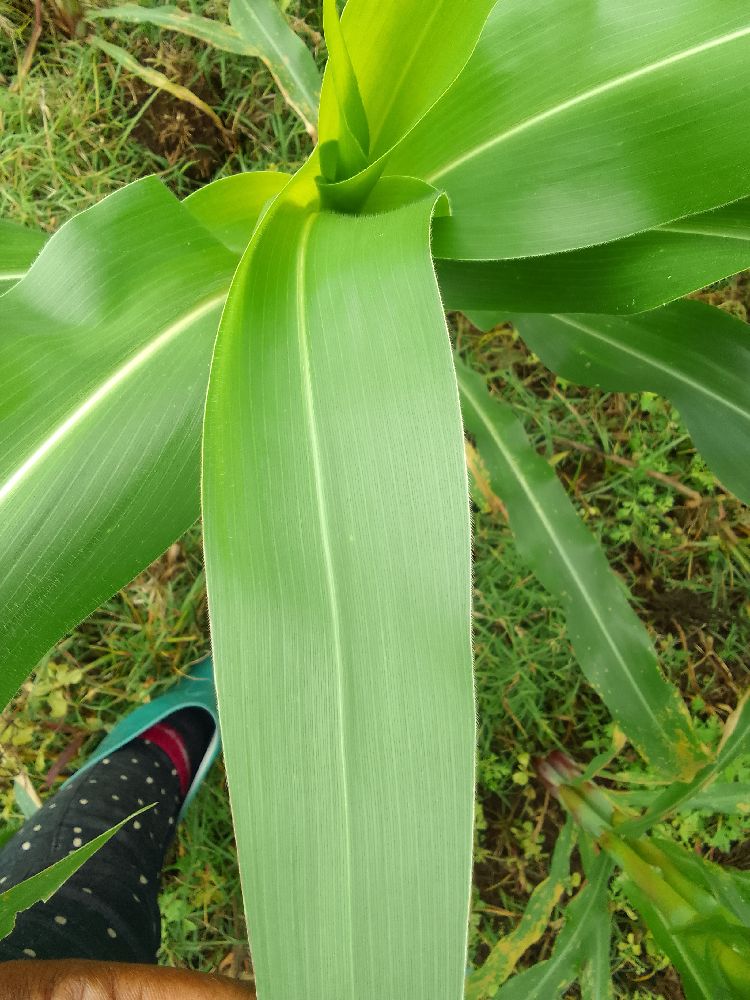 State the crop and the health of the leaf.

maize, healthy
